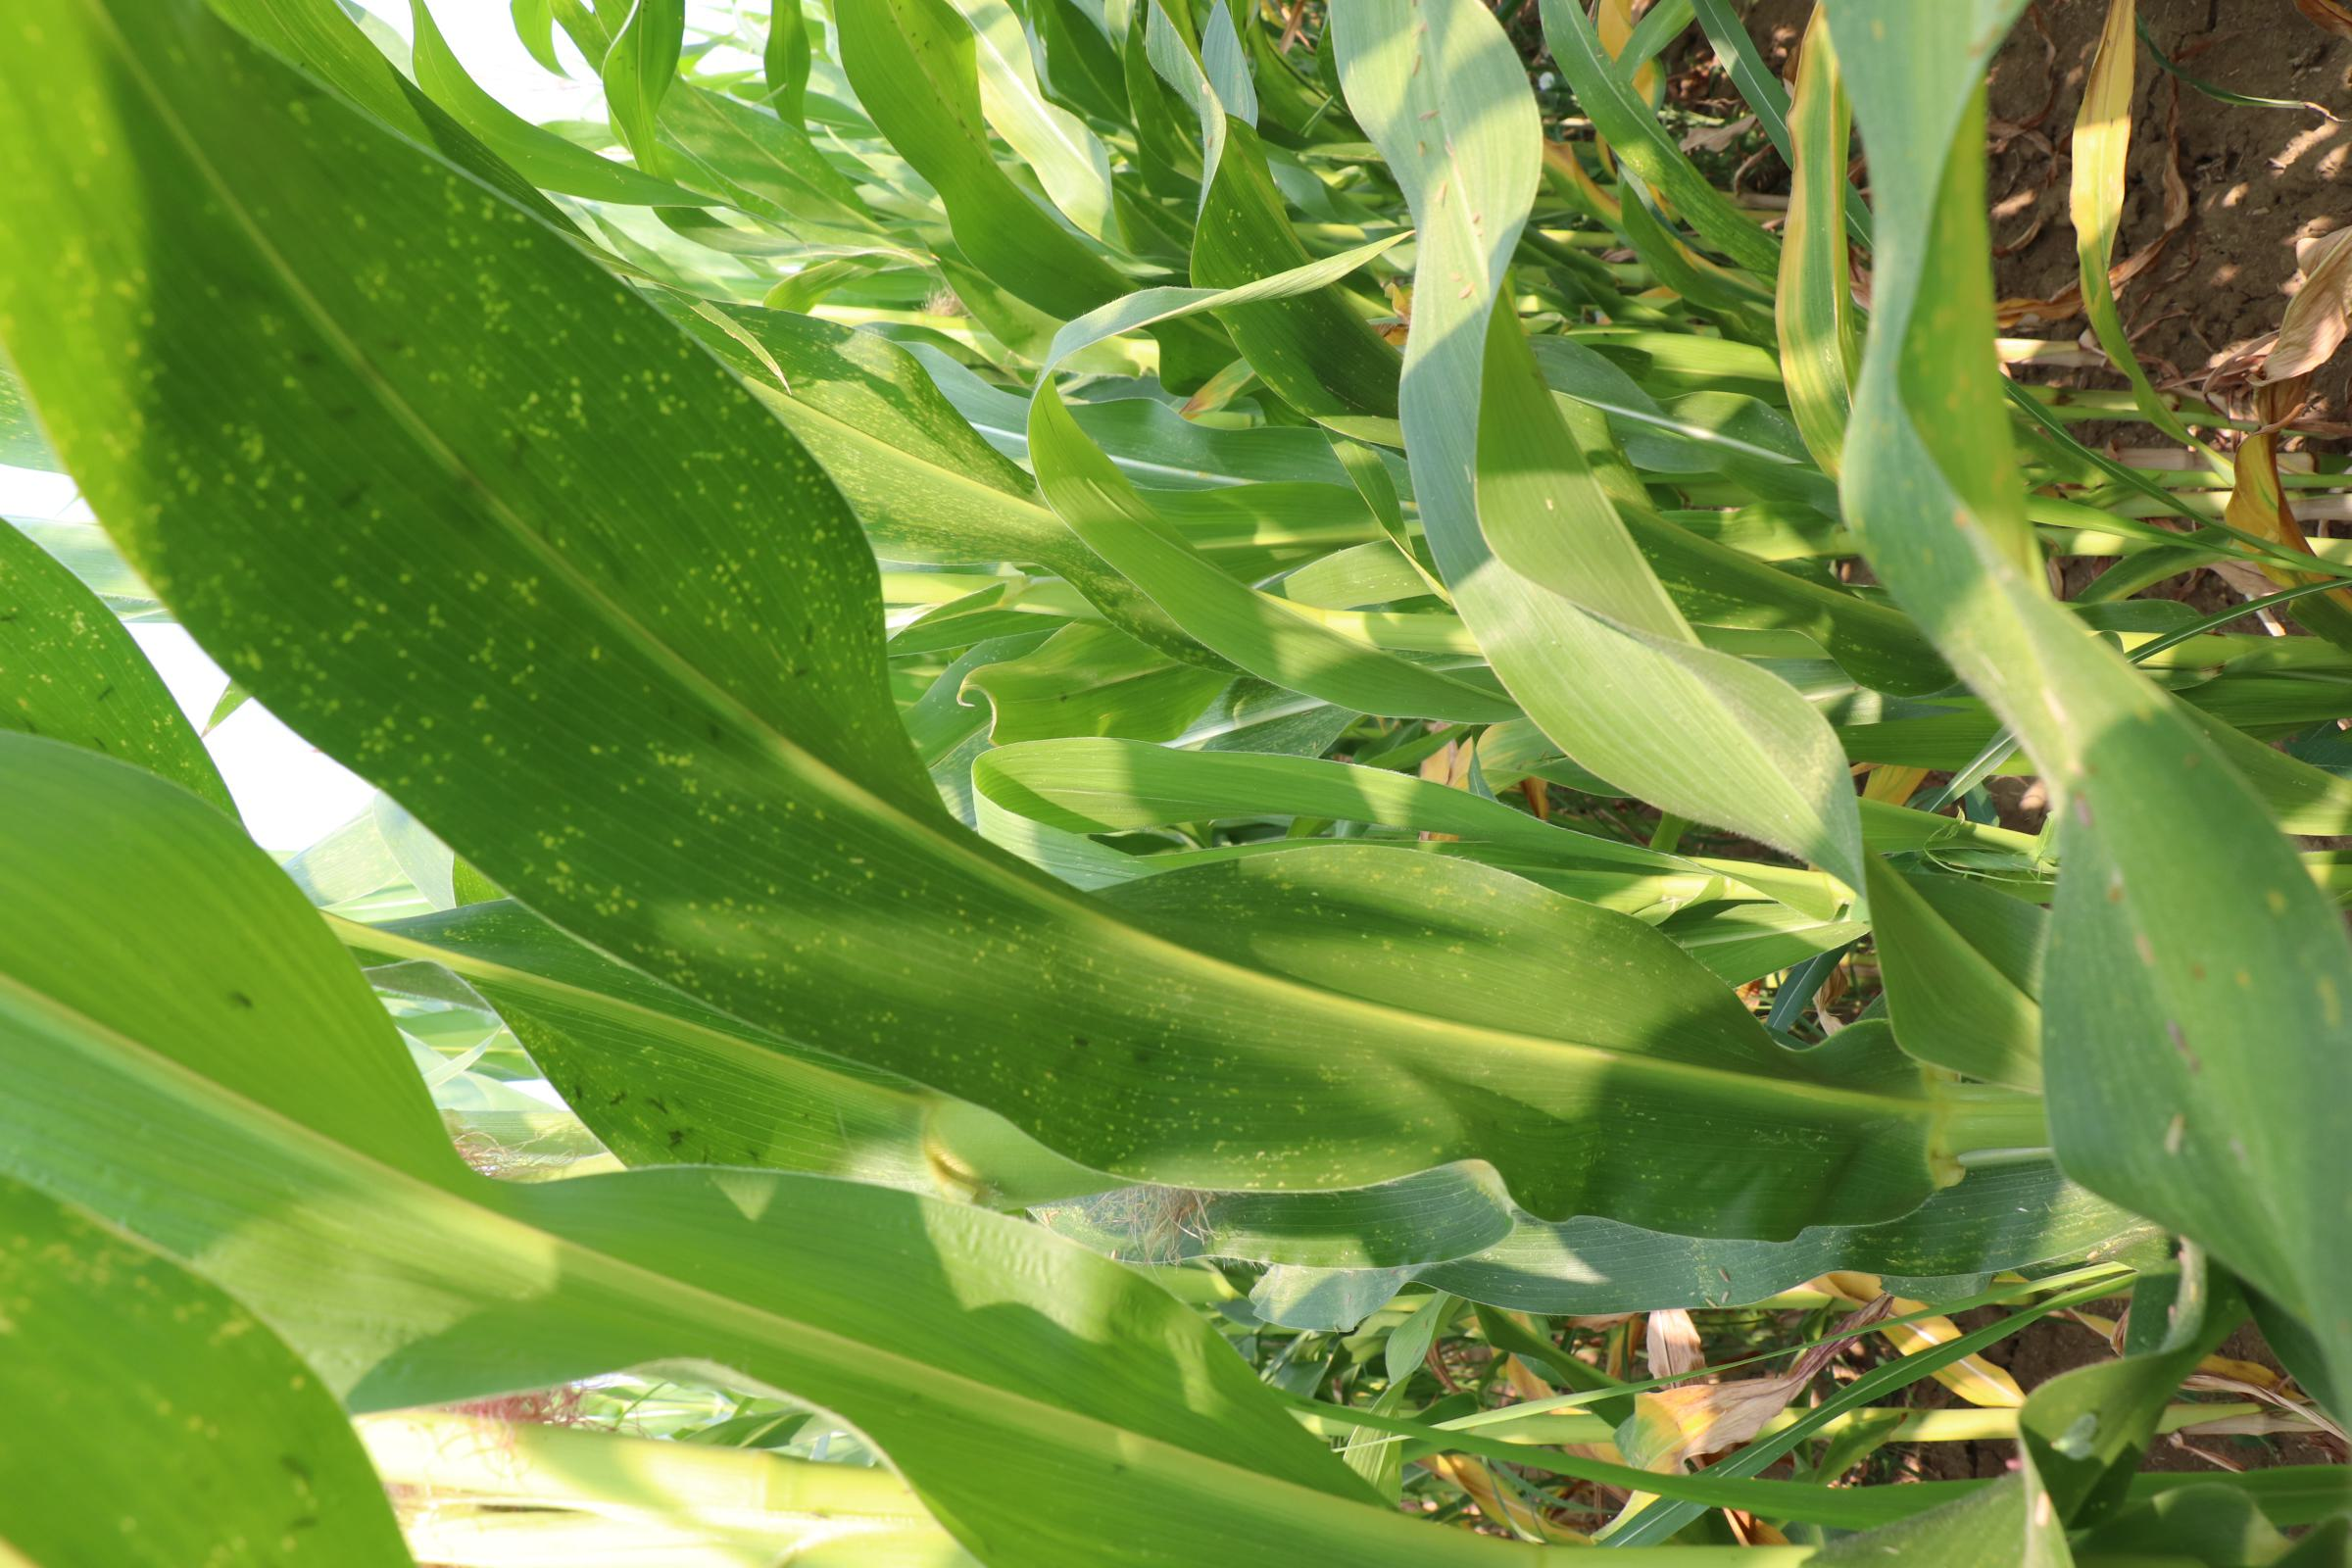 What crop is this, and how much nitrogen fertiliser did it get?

maize, no added nitrogen
